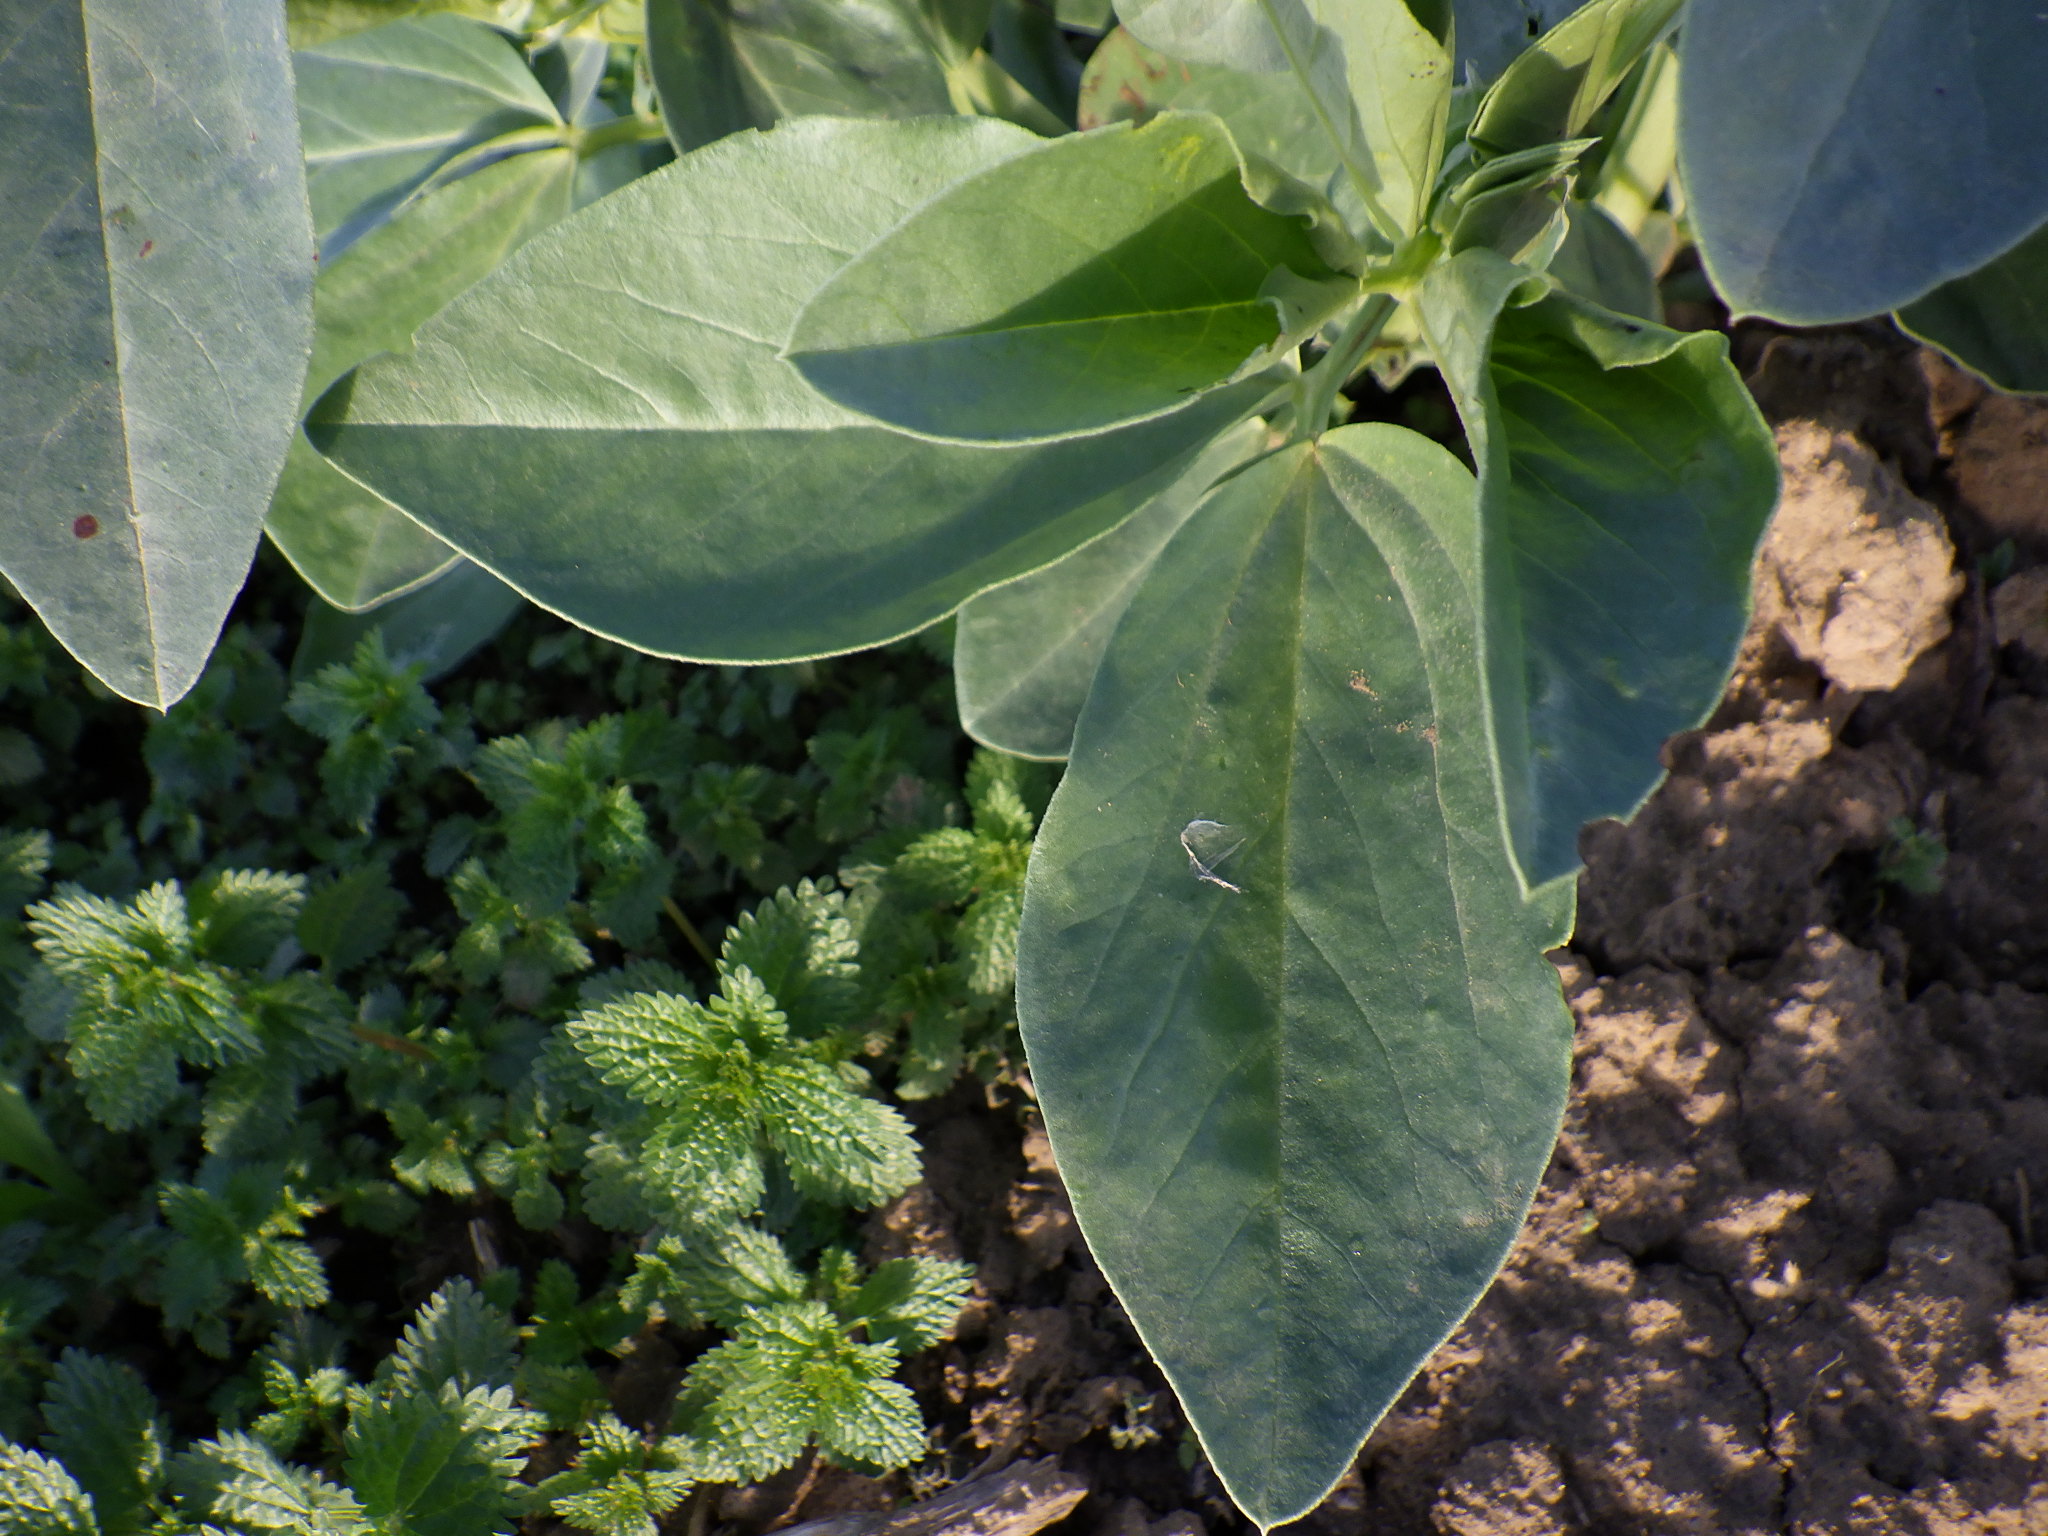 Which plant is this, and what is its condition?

faba bean, healthy
